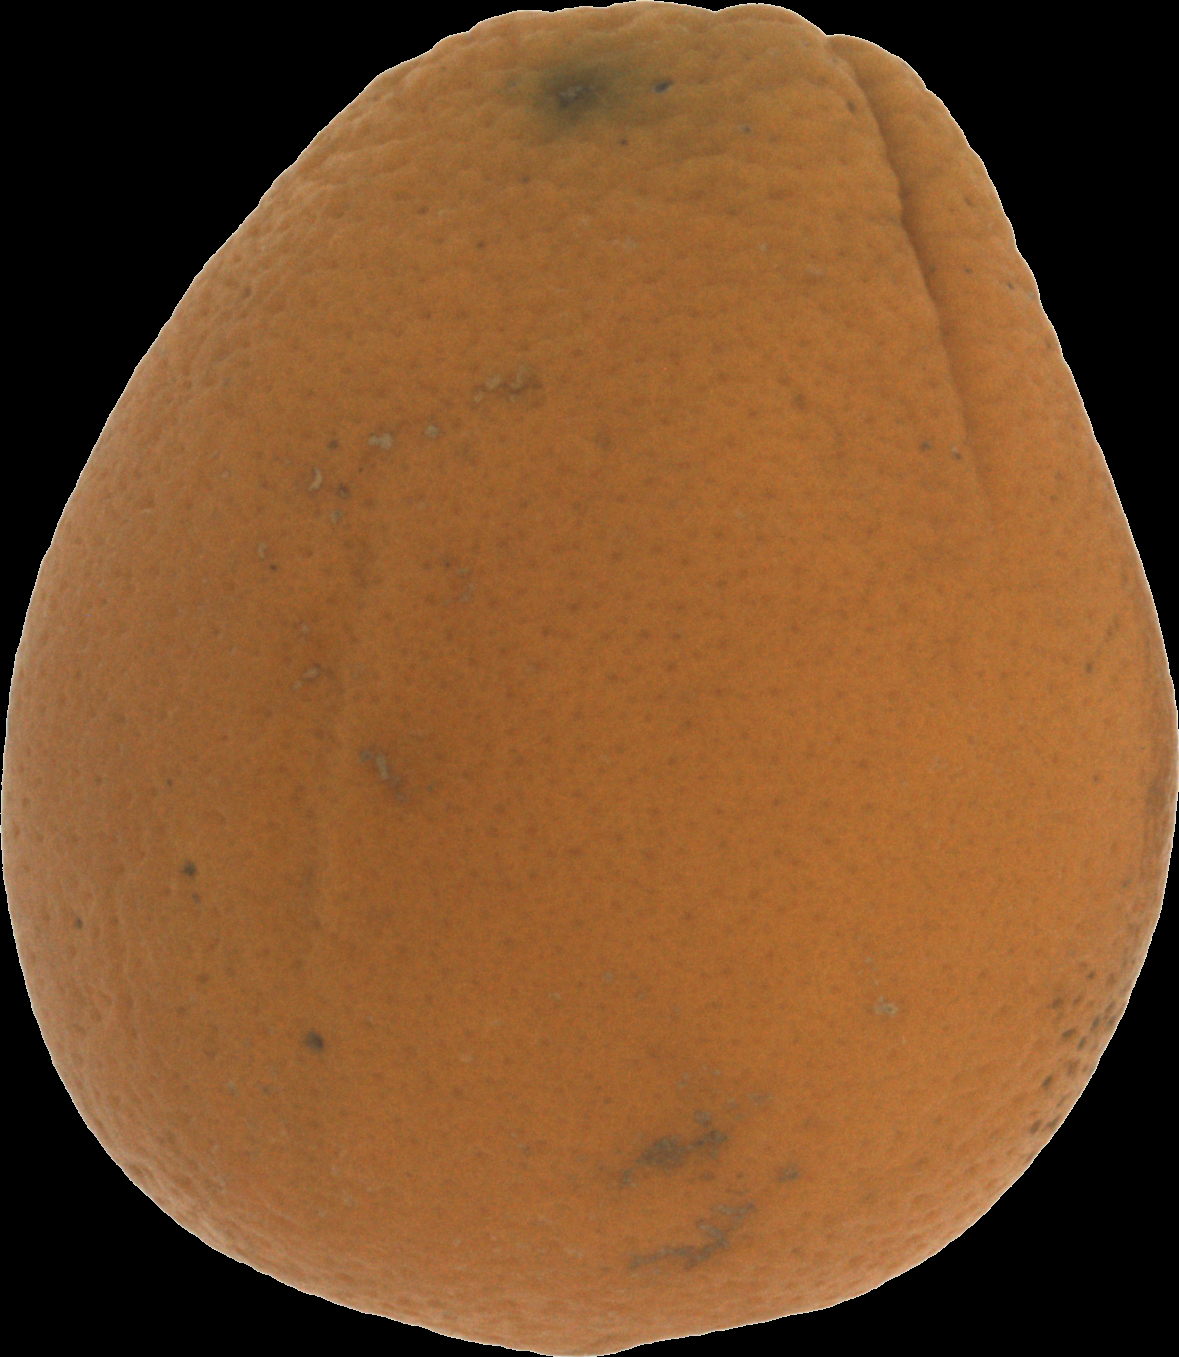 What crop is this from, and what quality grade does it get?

orange, bad
